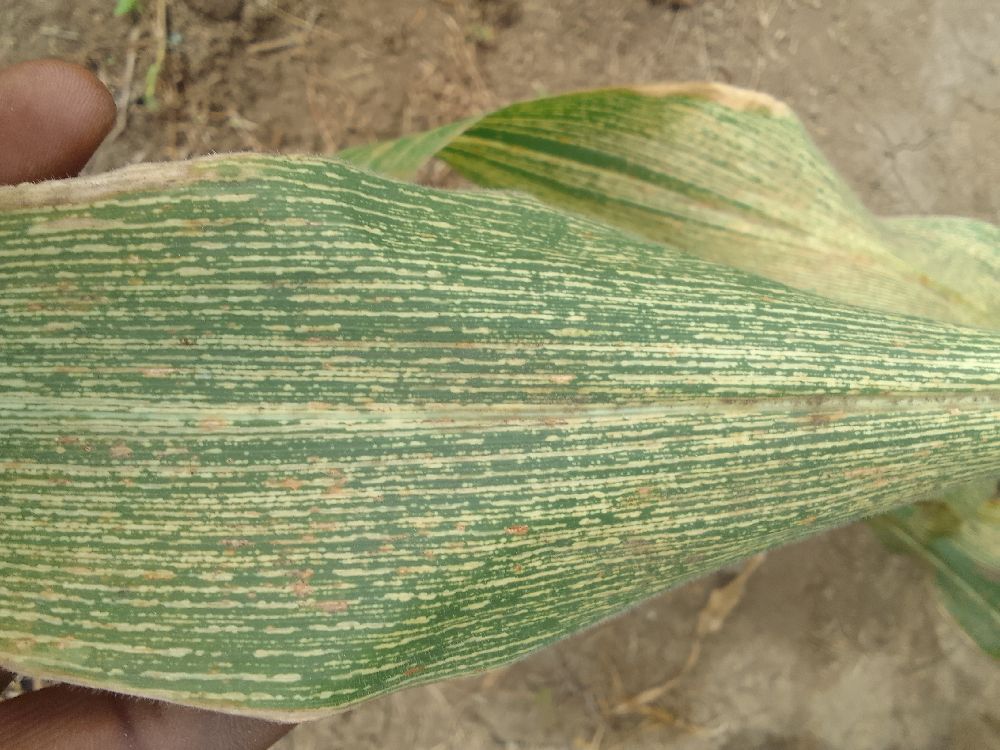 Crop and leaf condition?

maize, maize streak virus
